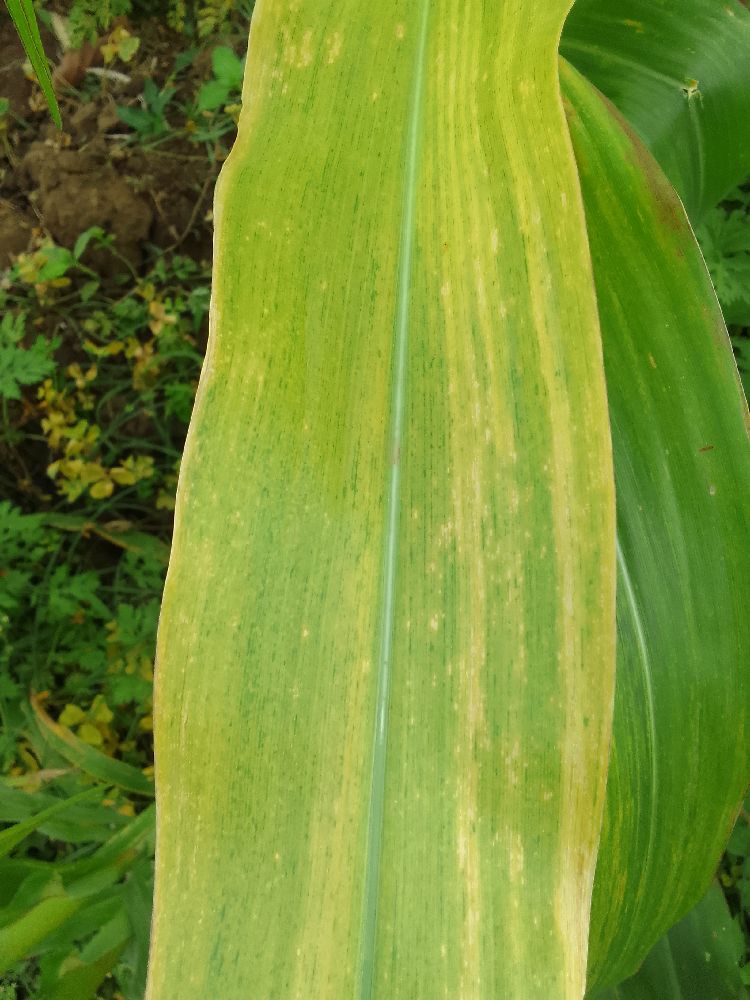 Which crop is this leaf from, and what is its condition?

maize, maize lethal necrosis
